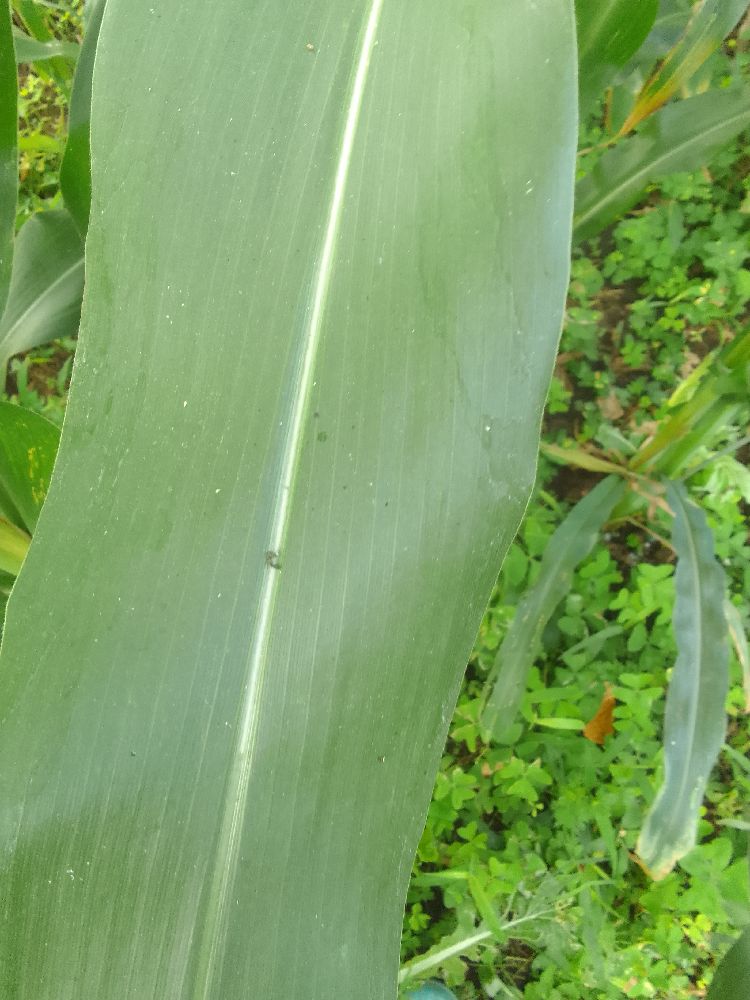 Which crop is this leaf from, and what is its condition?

maize, healthy
